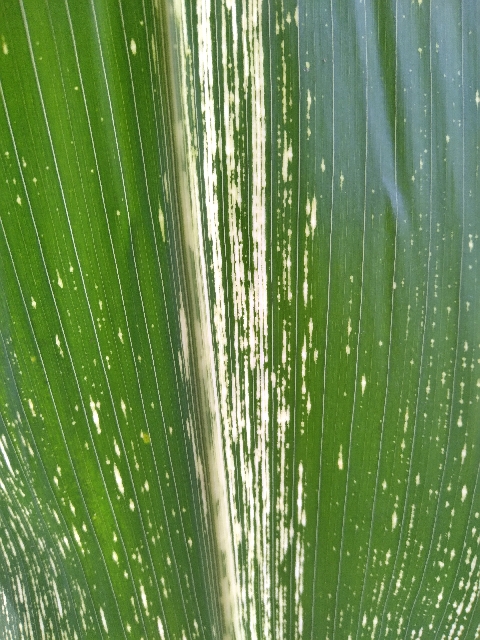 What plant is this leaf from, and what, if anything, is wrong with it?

maize, maize streak virus
